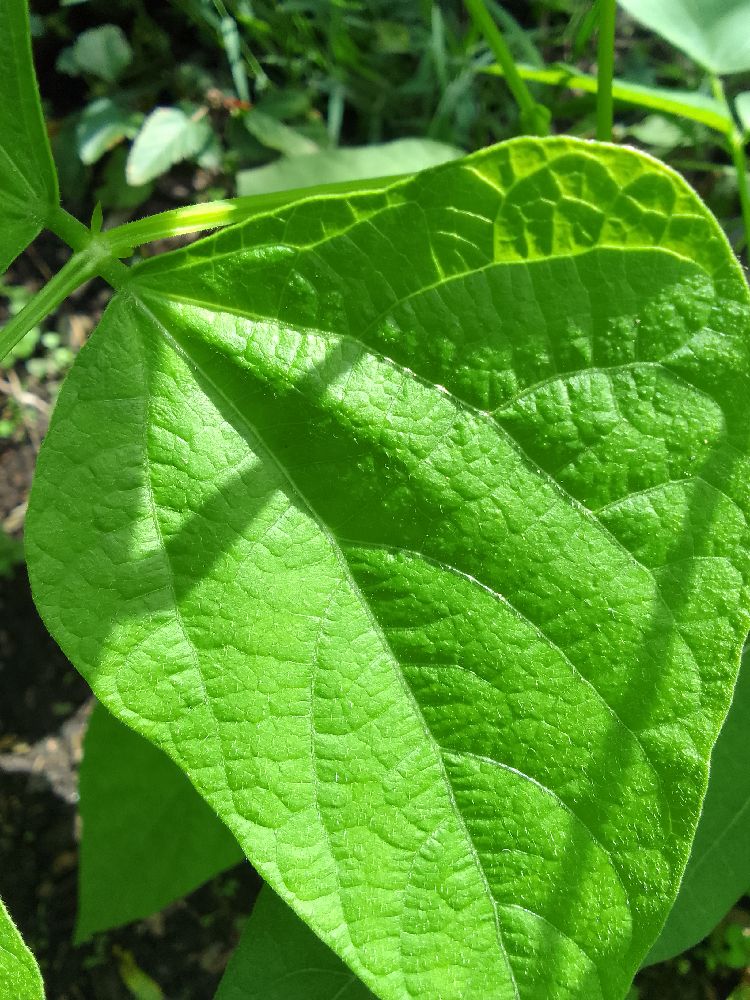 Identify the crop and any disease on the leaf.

common bean, healthy
